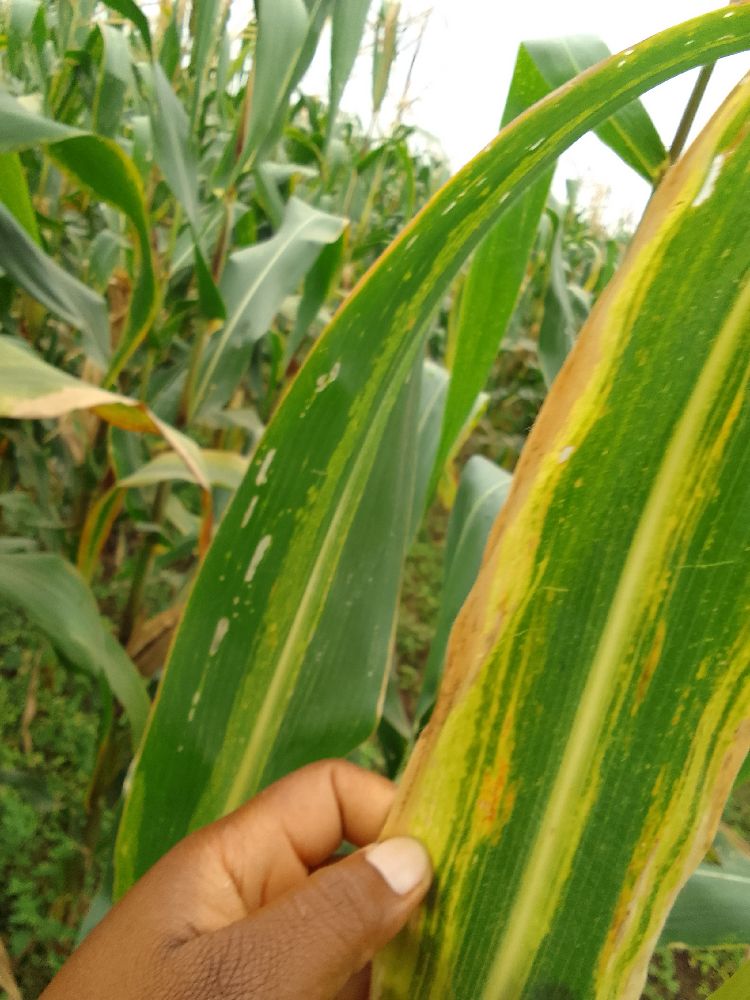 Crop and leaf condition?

maize, maize lethal necrosis
